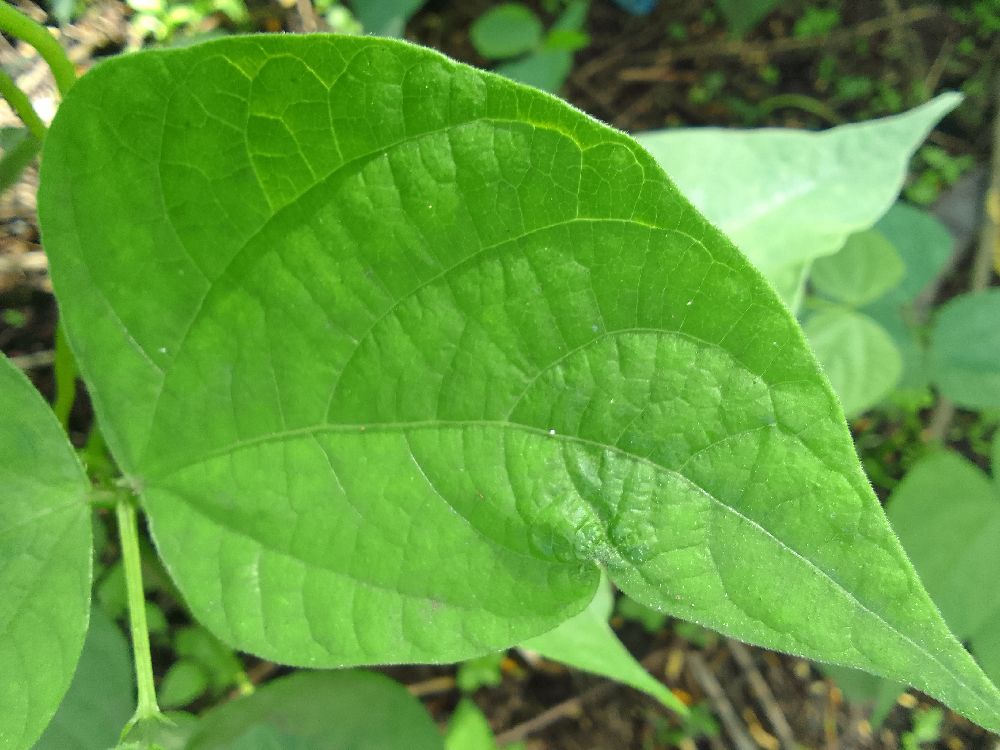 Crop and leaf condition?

common bean, healthy
